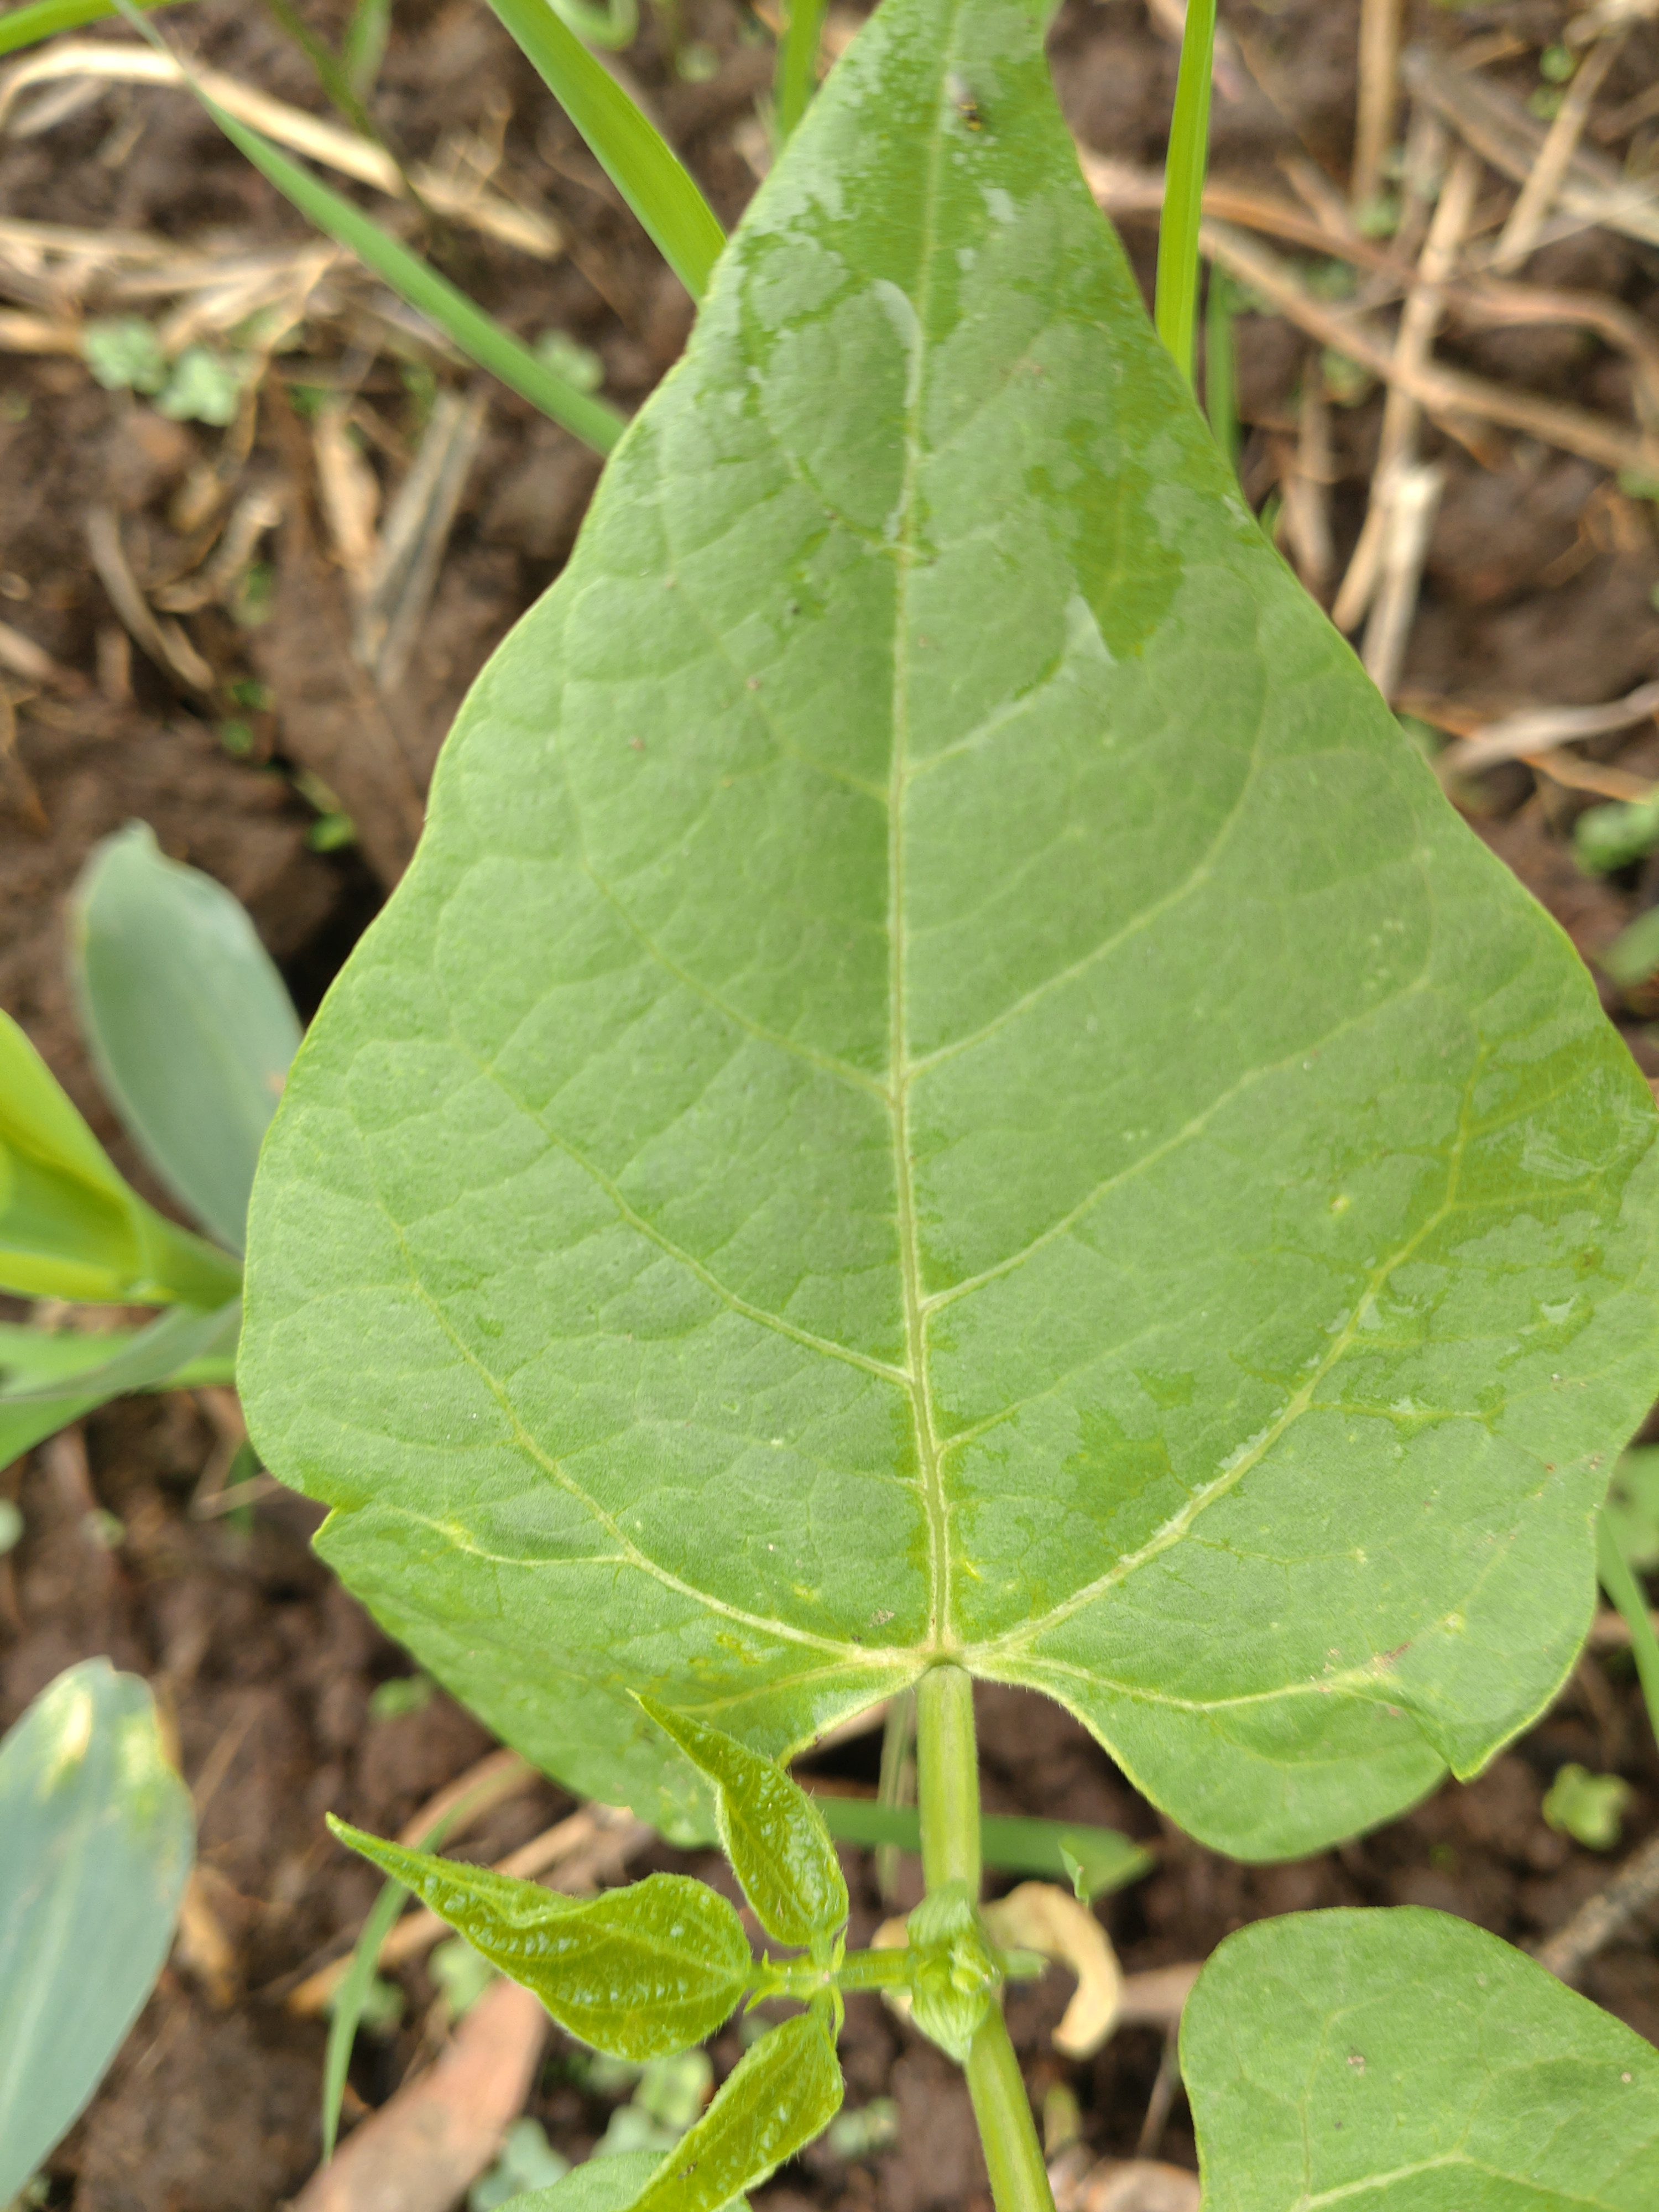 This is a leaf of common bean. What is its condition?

healthy
